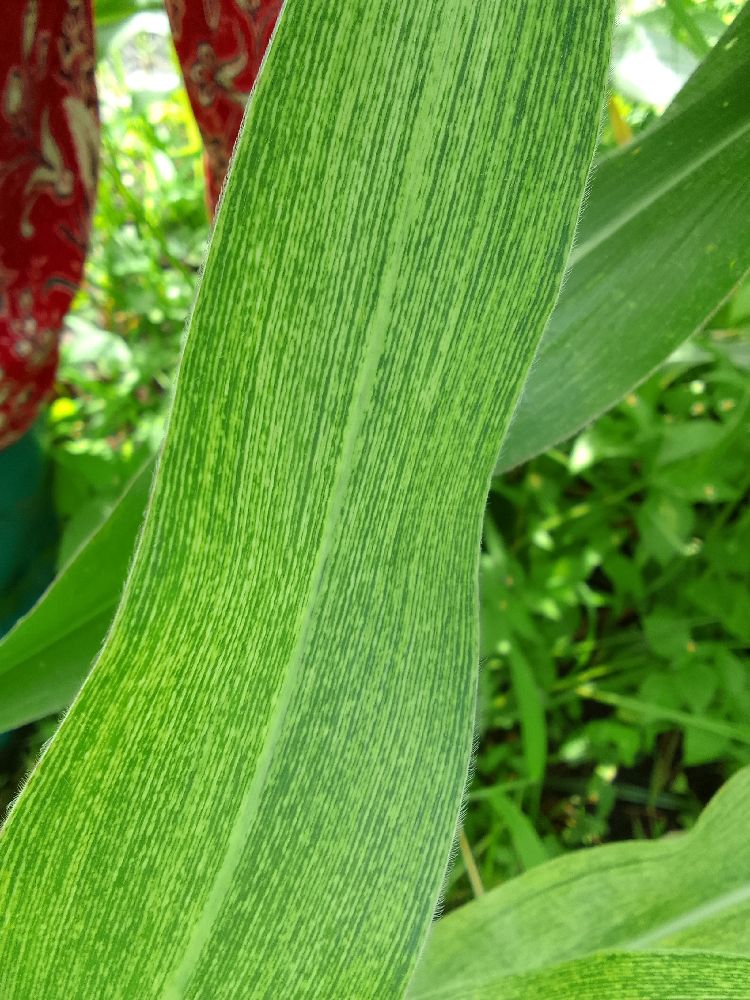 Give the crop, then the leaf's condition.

maize, maize streak virus
